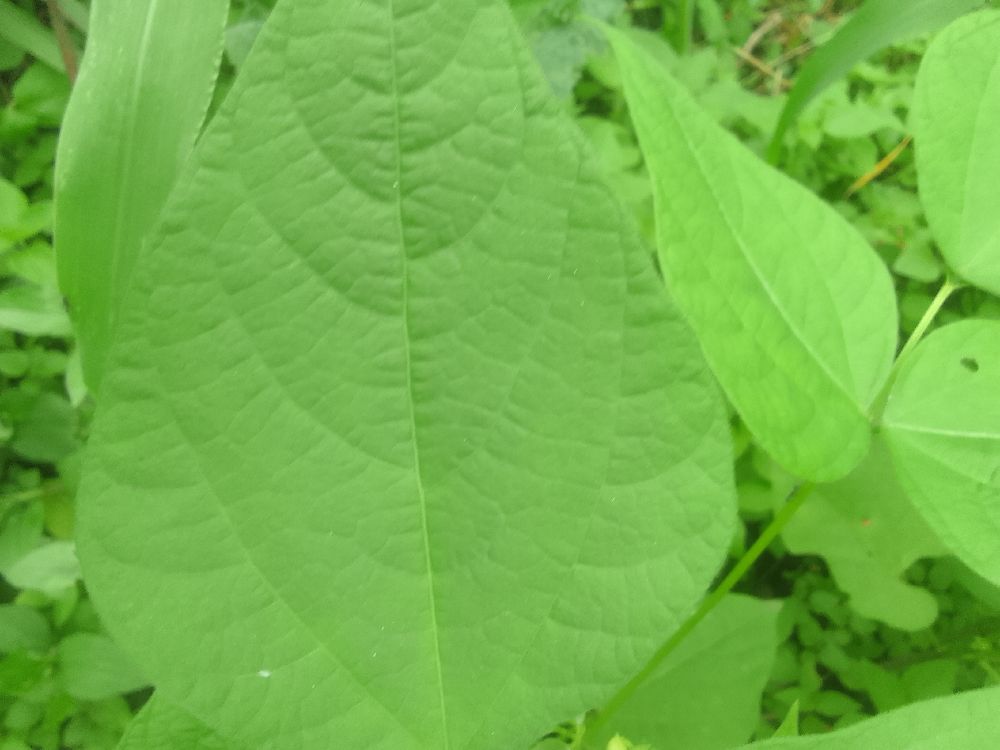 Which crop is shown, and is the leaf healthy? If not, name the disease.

common bean, healthy
